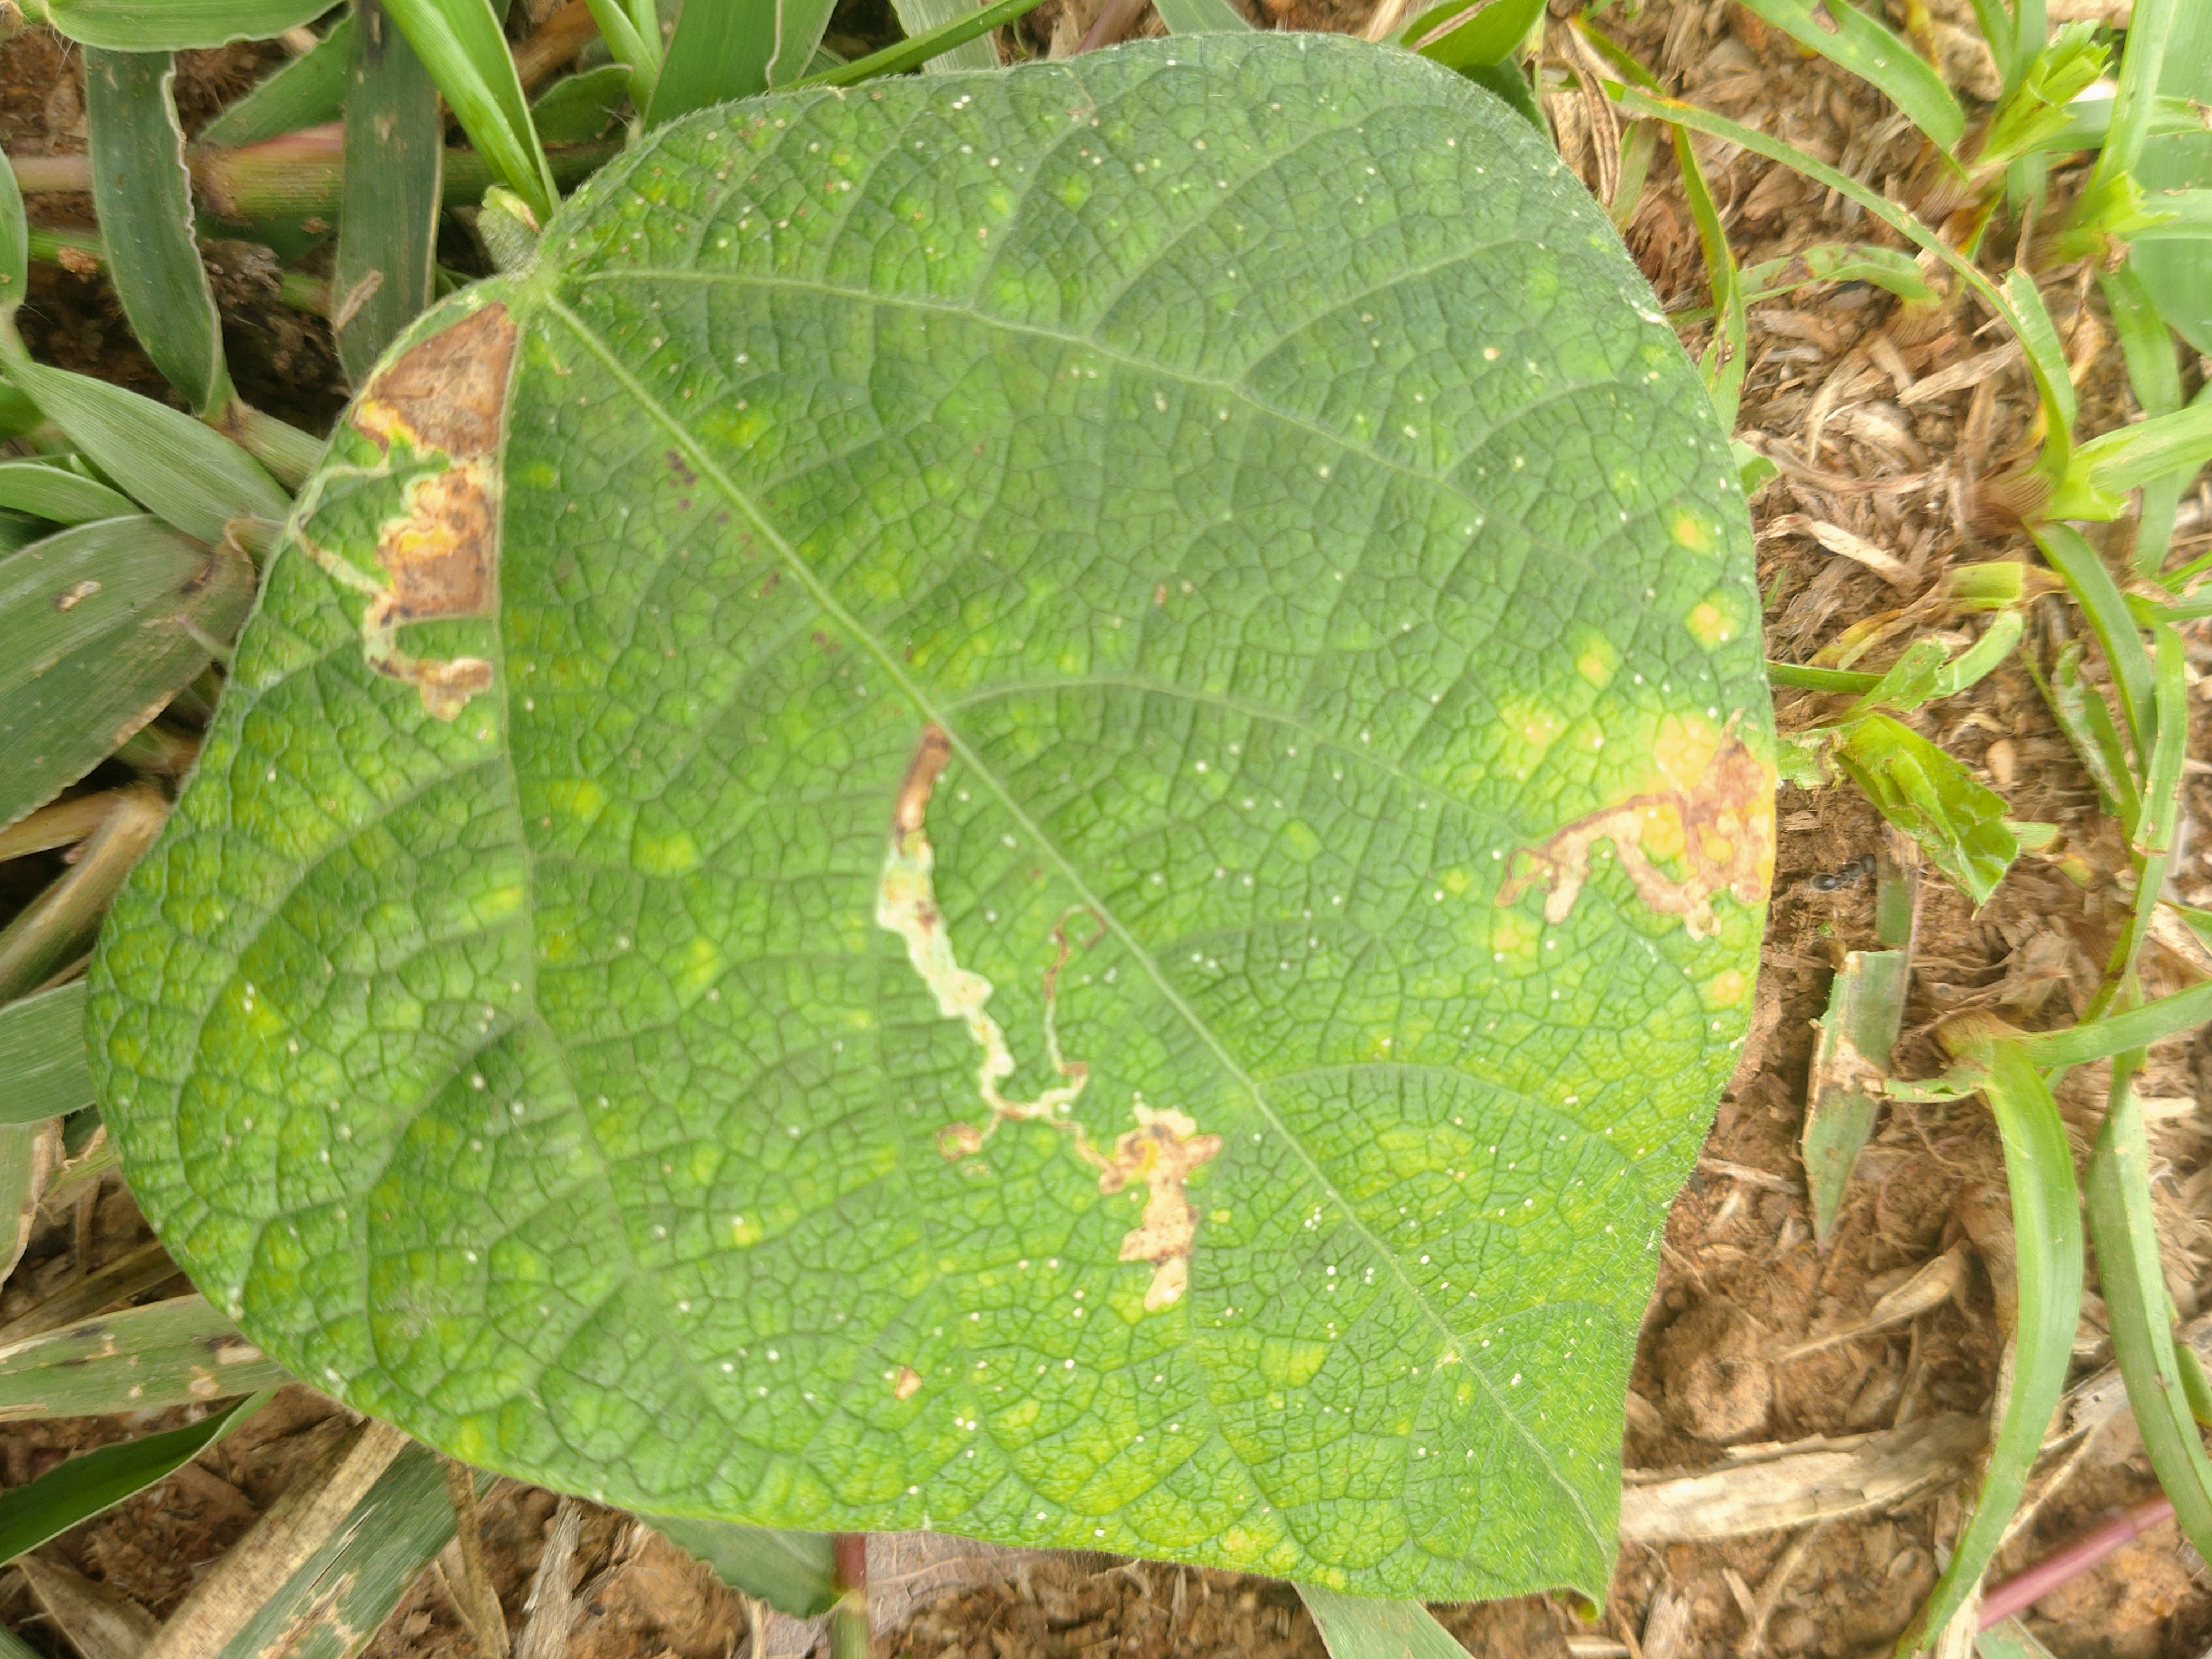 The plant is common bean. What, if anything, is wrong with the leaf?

rust
